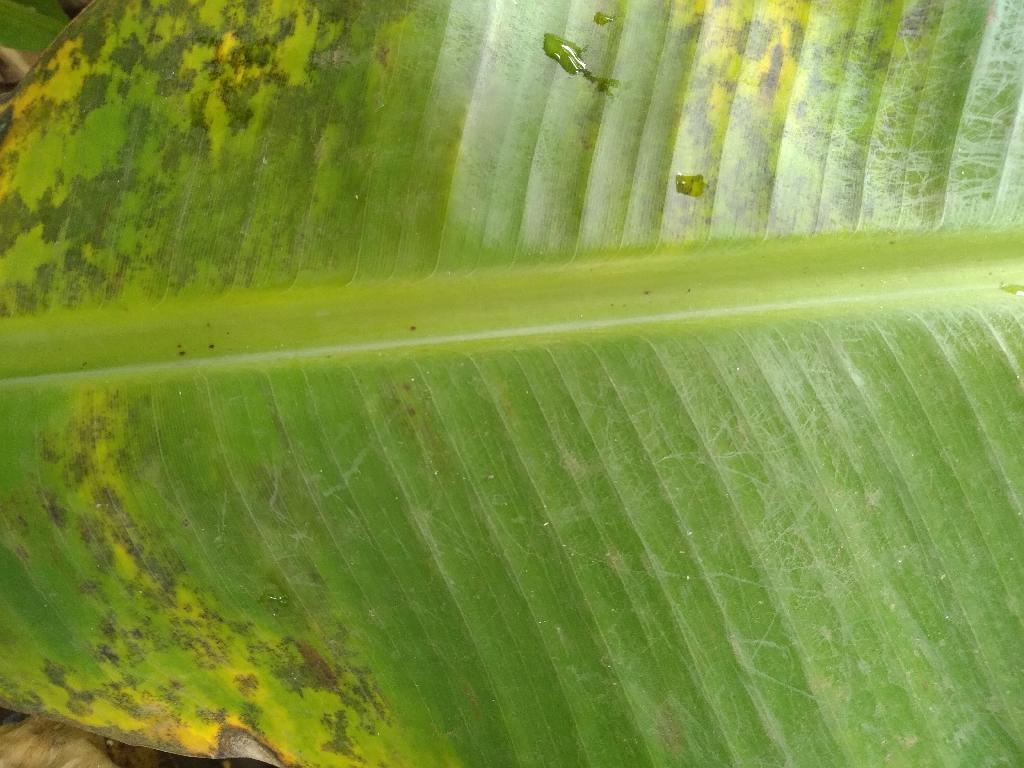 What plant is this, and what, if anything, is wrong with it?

banana, black sigatoka
